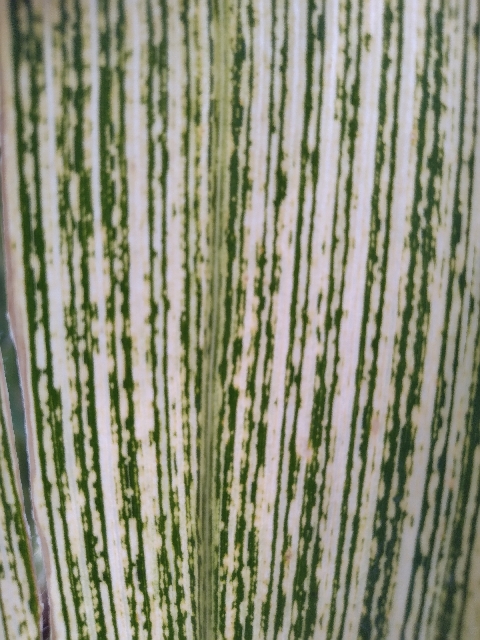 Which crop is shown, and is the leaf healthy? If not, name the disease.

maize, maize streak virus
